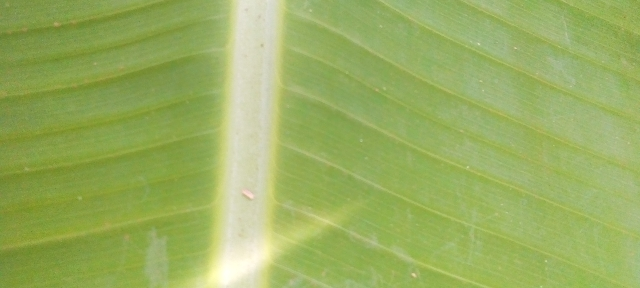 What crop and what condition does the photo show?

banana, healthy
